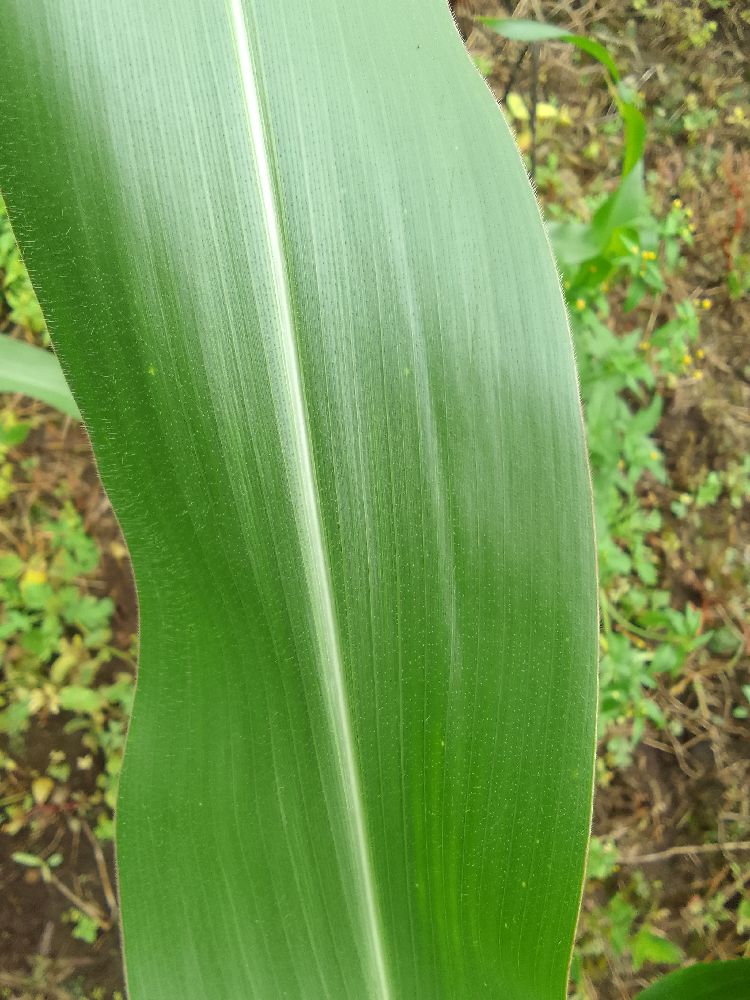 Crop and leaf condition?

maize, healthy
